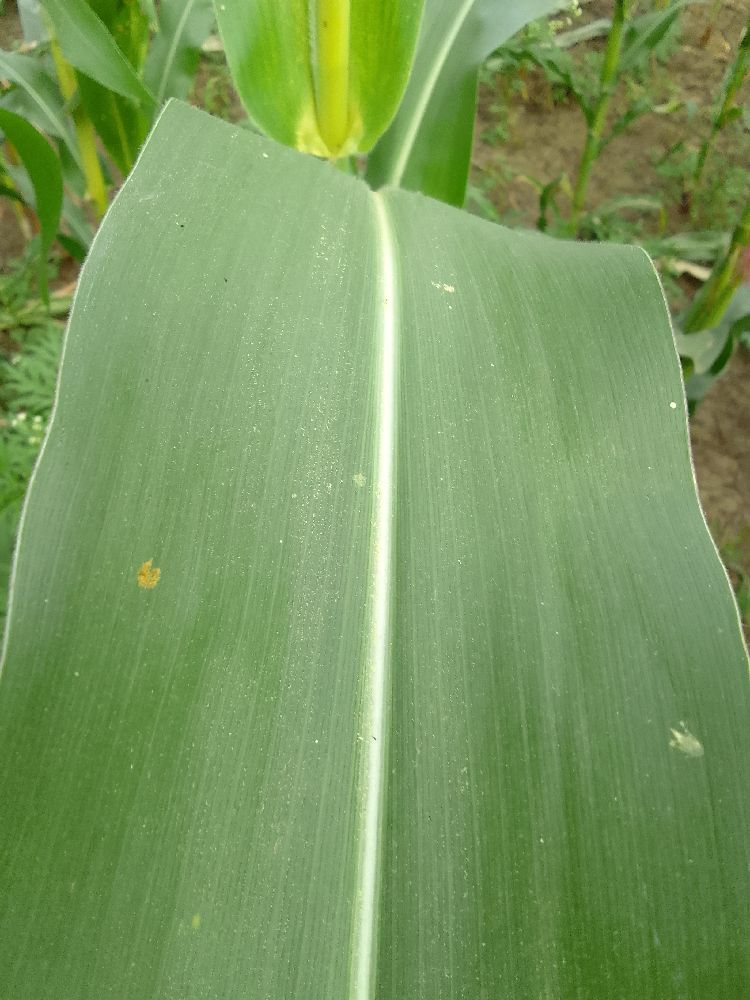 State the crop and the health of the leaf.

maize, healthy
